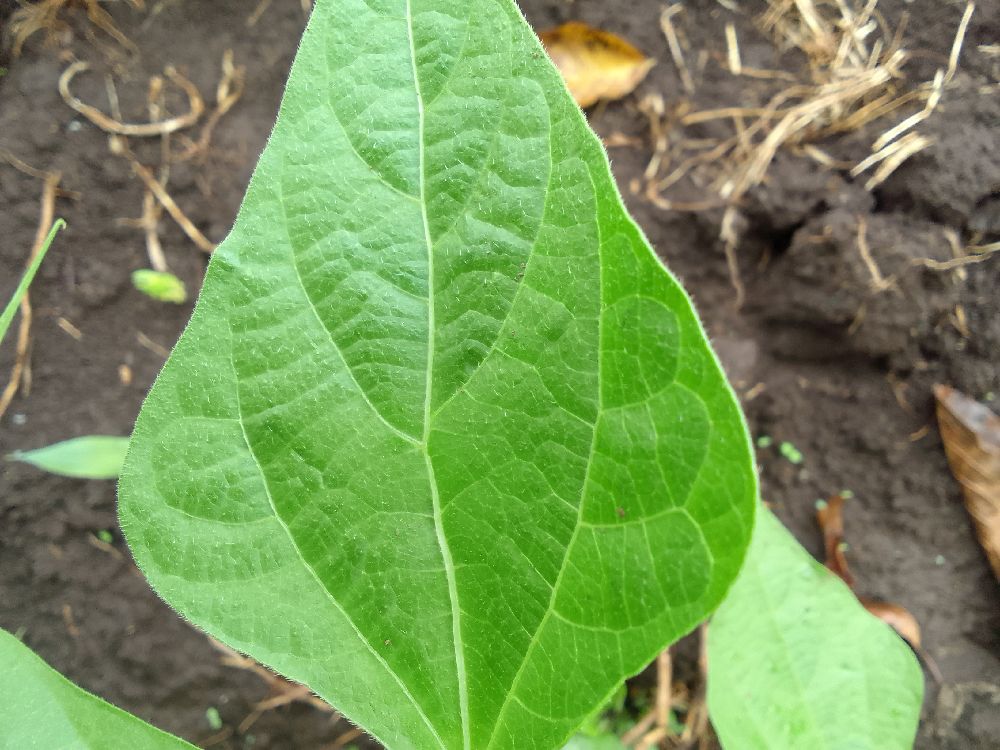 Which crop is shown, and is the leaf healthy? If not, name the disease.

common bean, healthy
